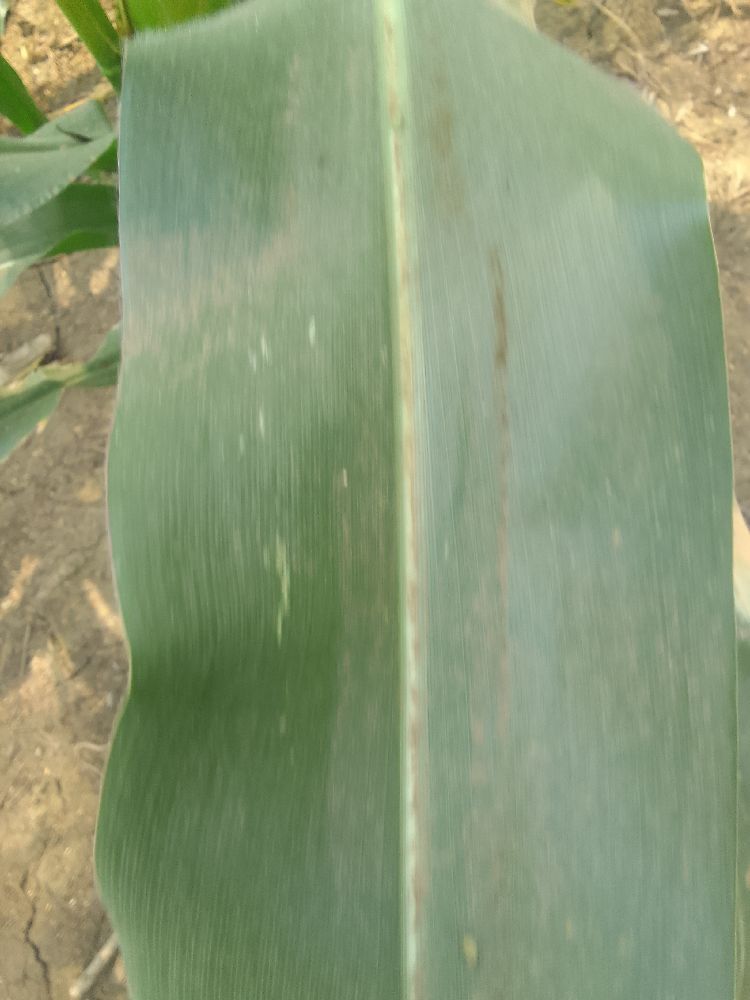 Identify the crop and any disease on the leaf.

maize, healthy
